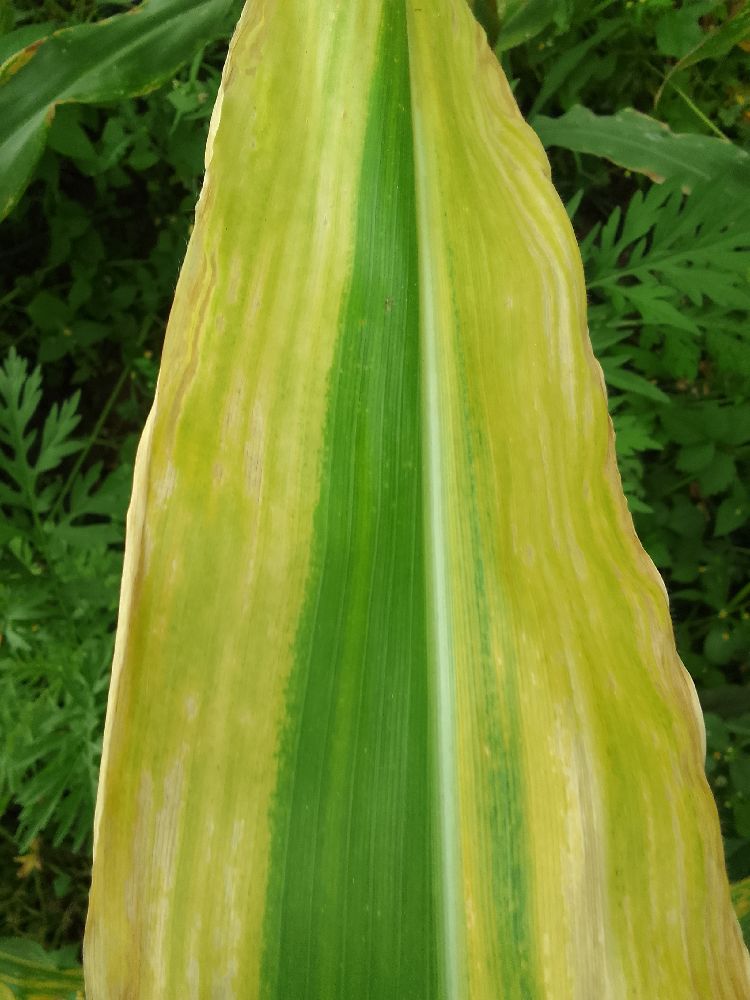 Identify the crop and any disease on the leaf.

maize, maize lethal necrosis
